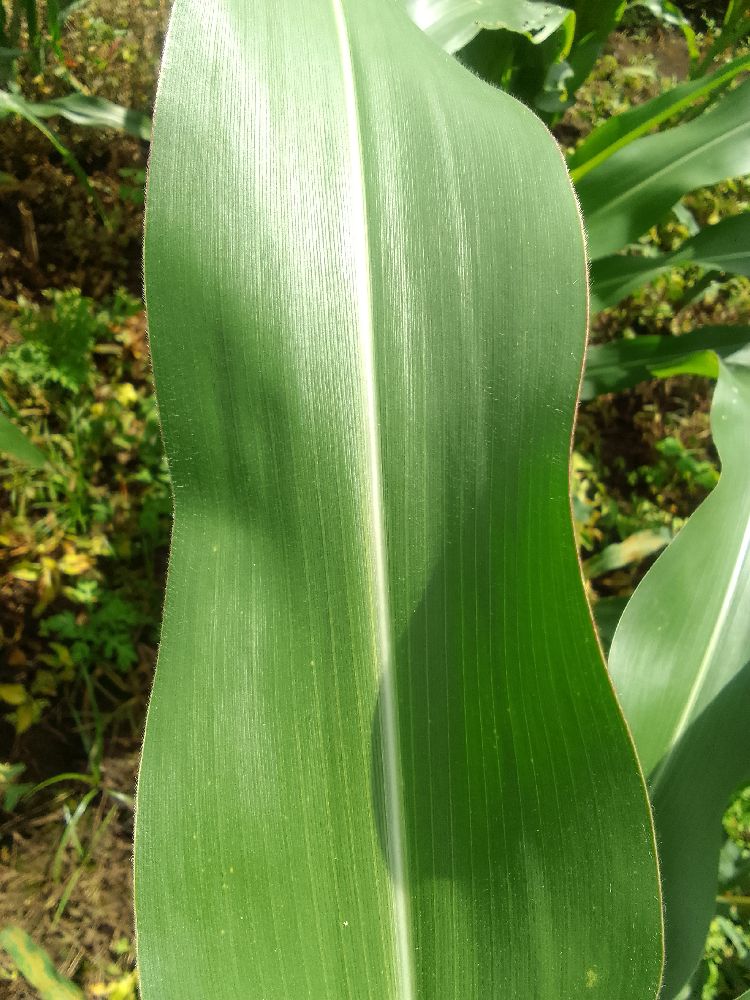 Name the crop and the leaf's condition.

maize, healthy
